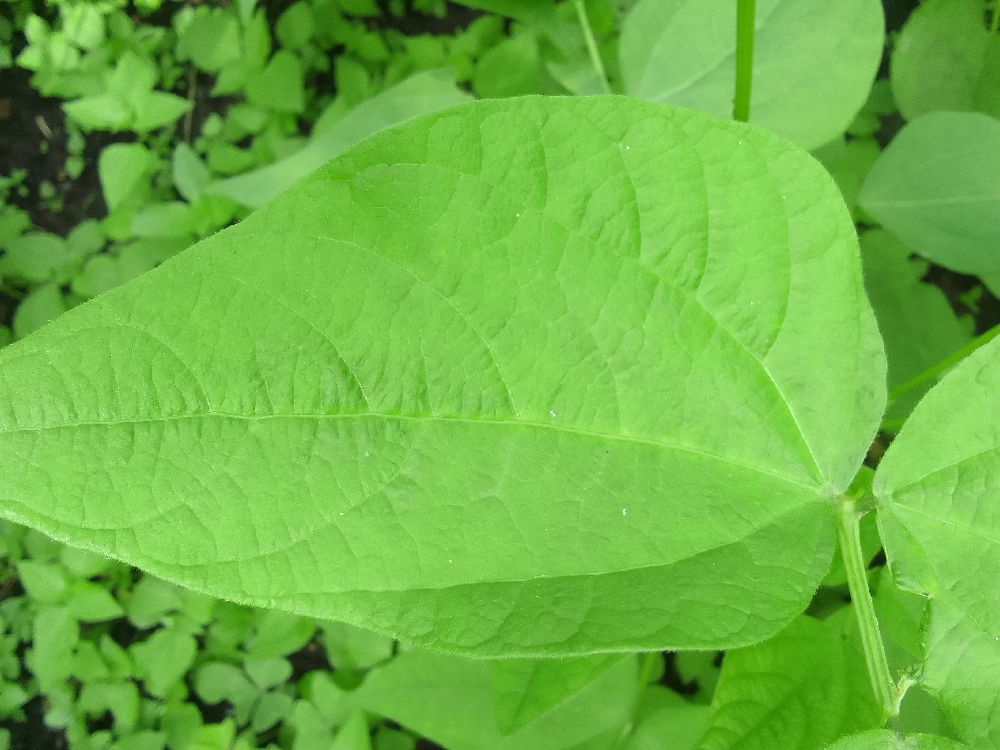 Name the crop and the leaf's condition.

common bean, healthy
